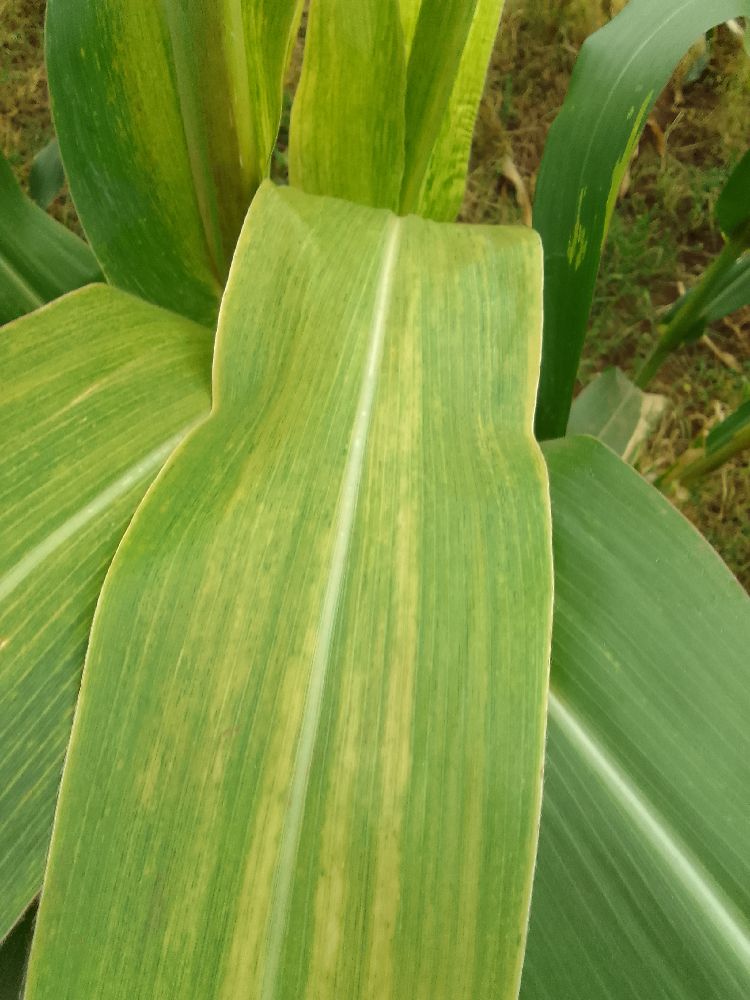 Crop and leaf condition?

maize, maize lethal necrosis
